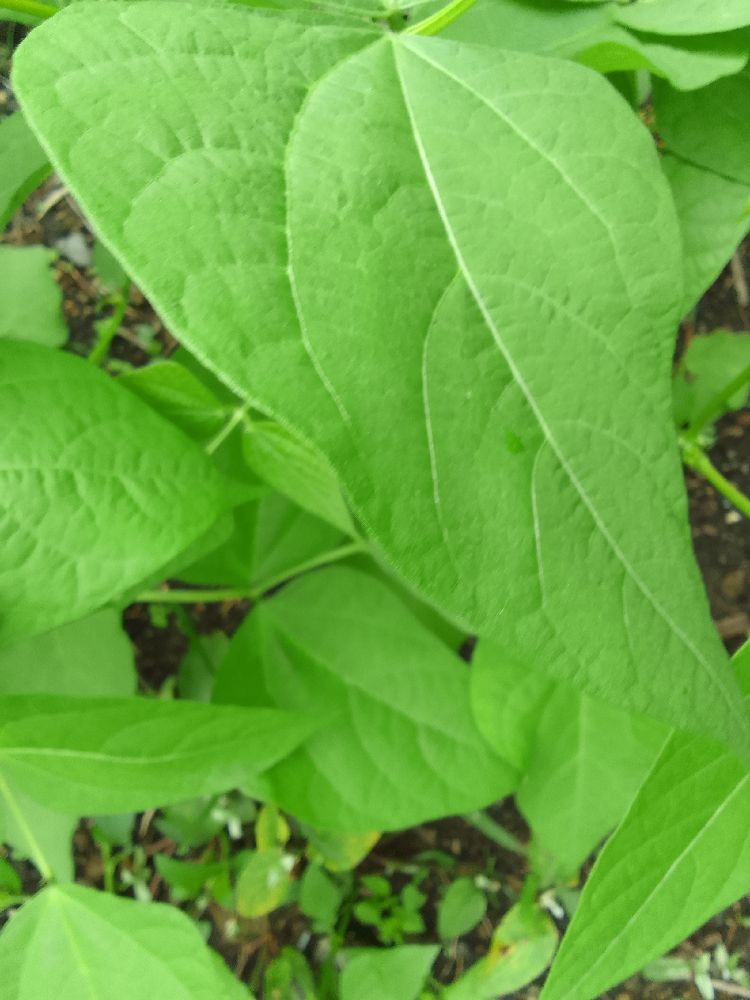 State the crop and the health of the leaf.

common bean, healthy
